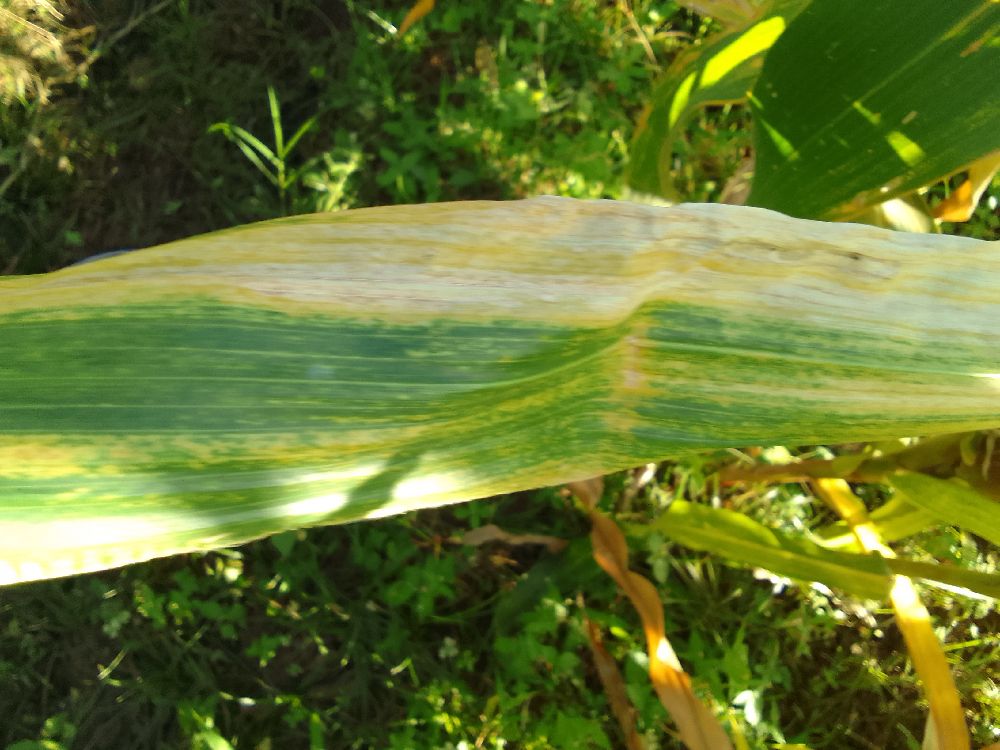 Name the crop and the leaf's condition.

maize, maize lethal necrosis
